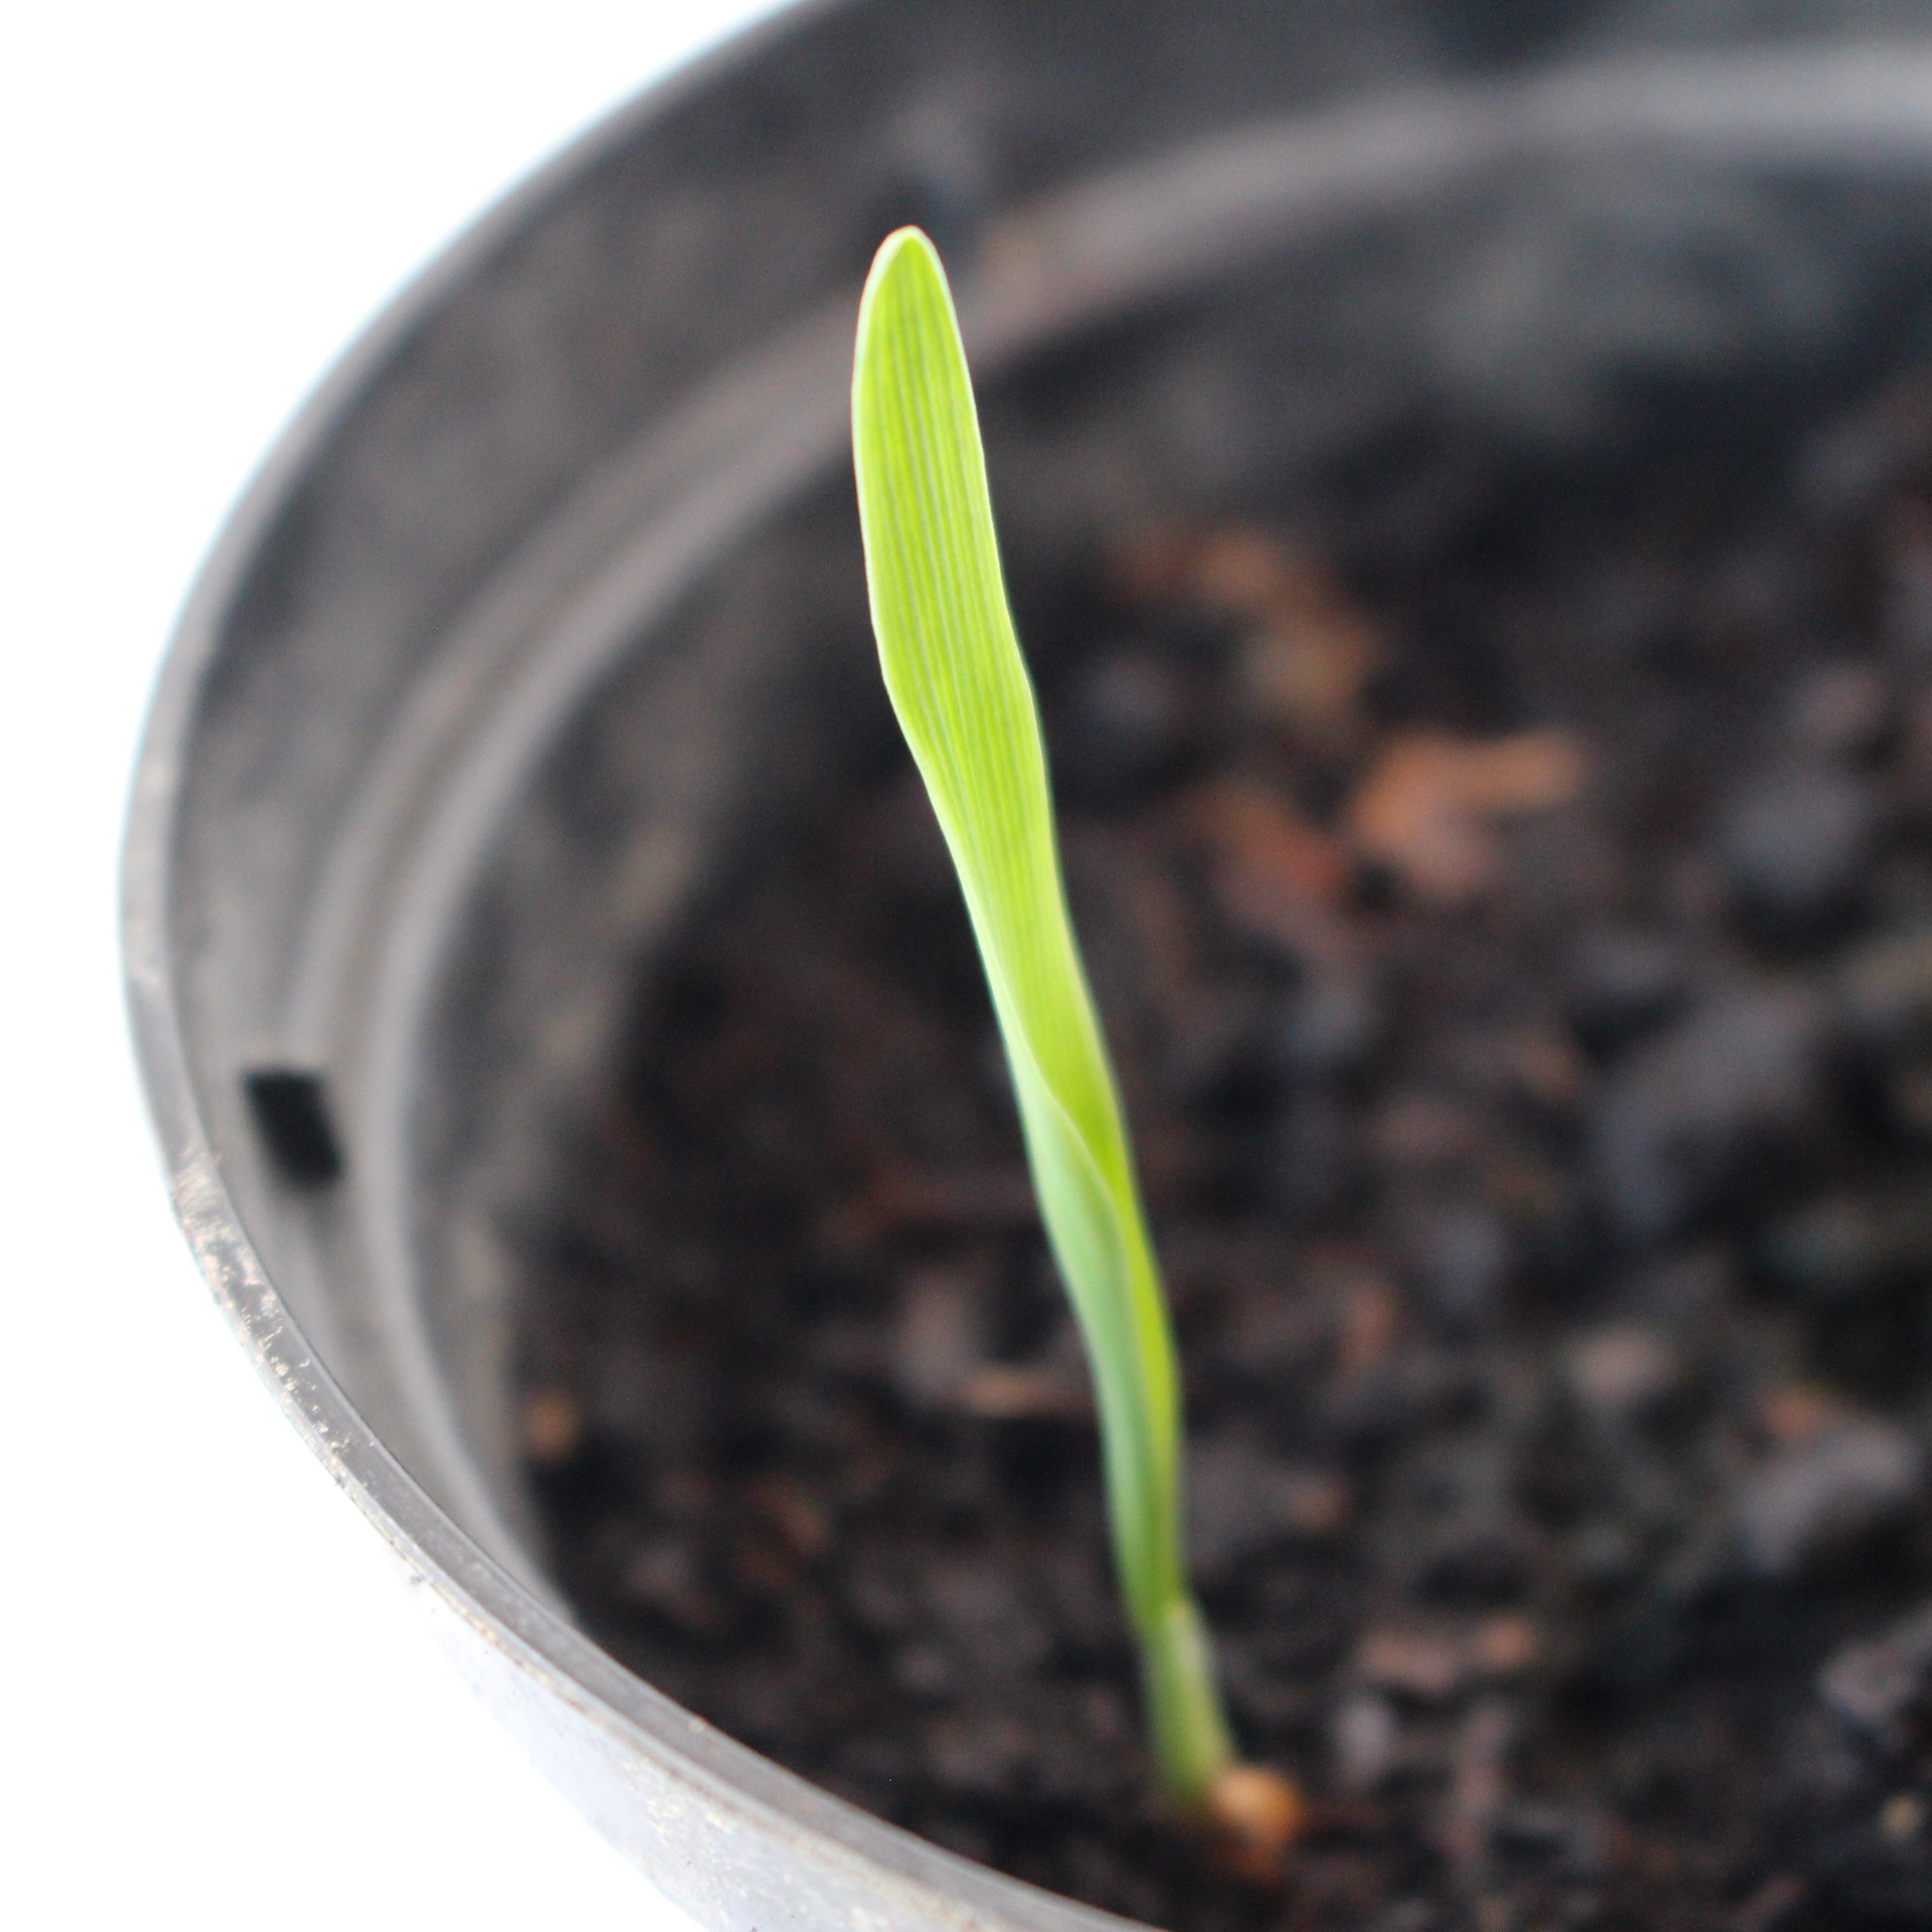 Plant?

Avena sterilis
